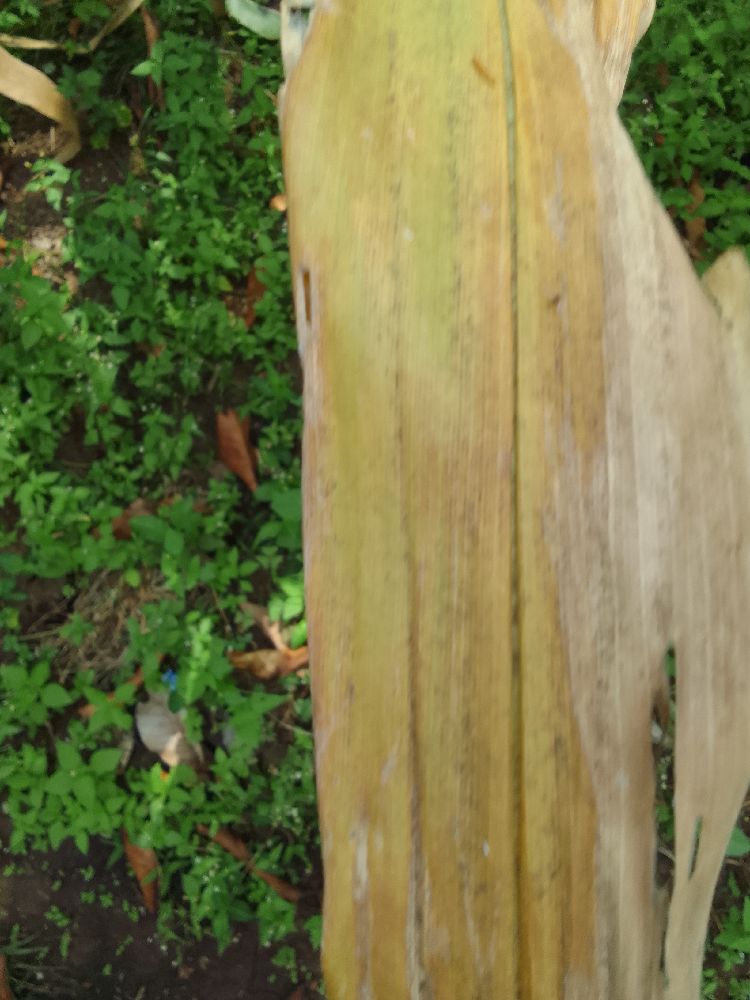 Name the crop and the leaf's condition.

maize, maize lethal necrosis
